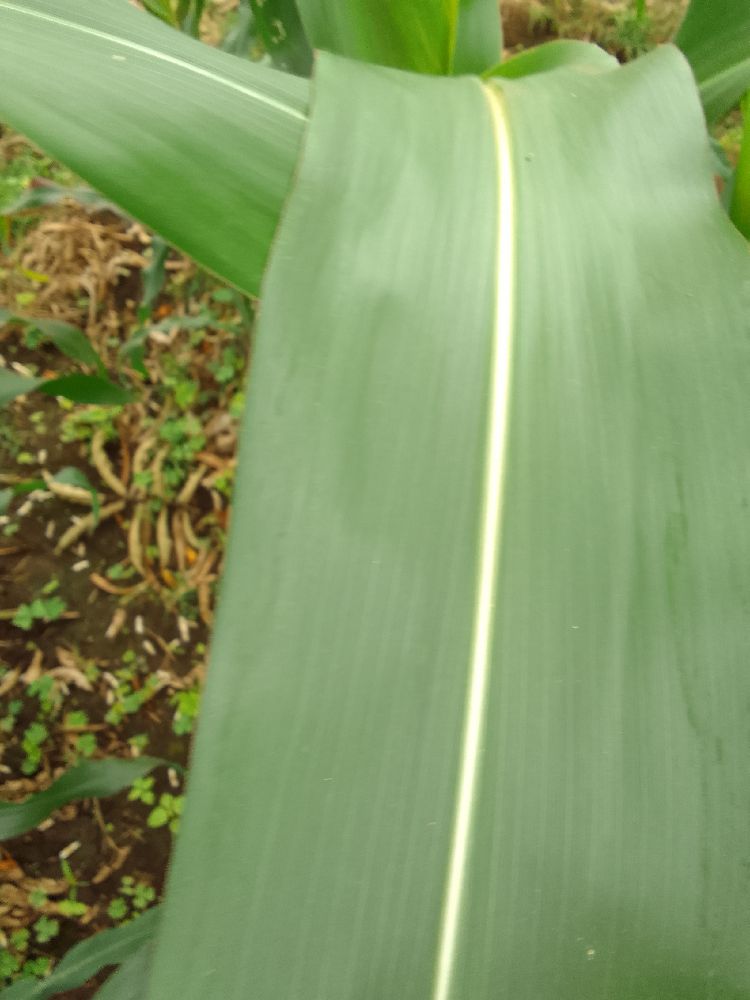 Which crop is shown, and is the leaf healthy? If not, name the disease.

maize, healthy
